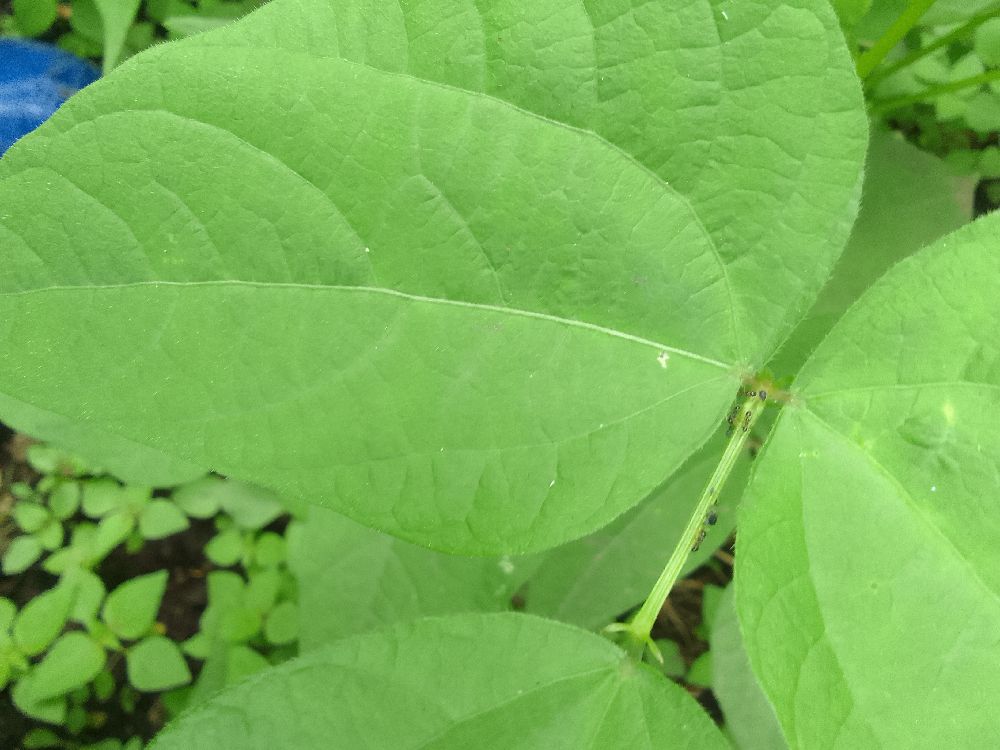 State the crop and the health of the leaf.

common bean, healthy
